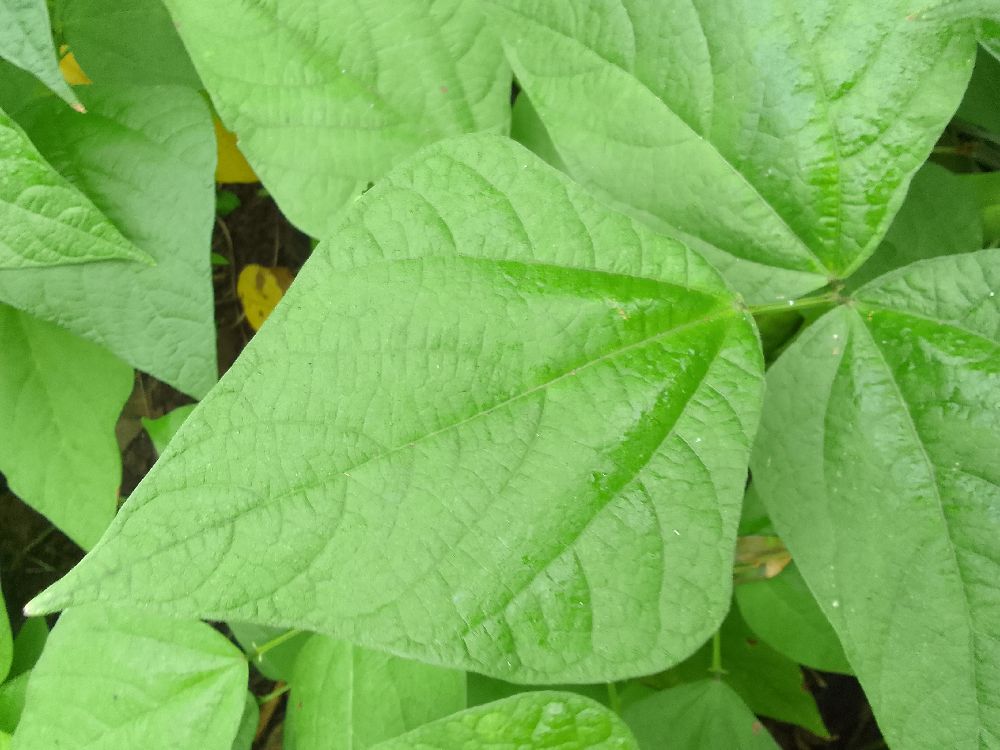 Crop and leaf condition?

common bean, healthy
